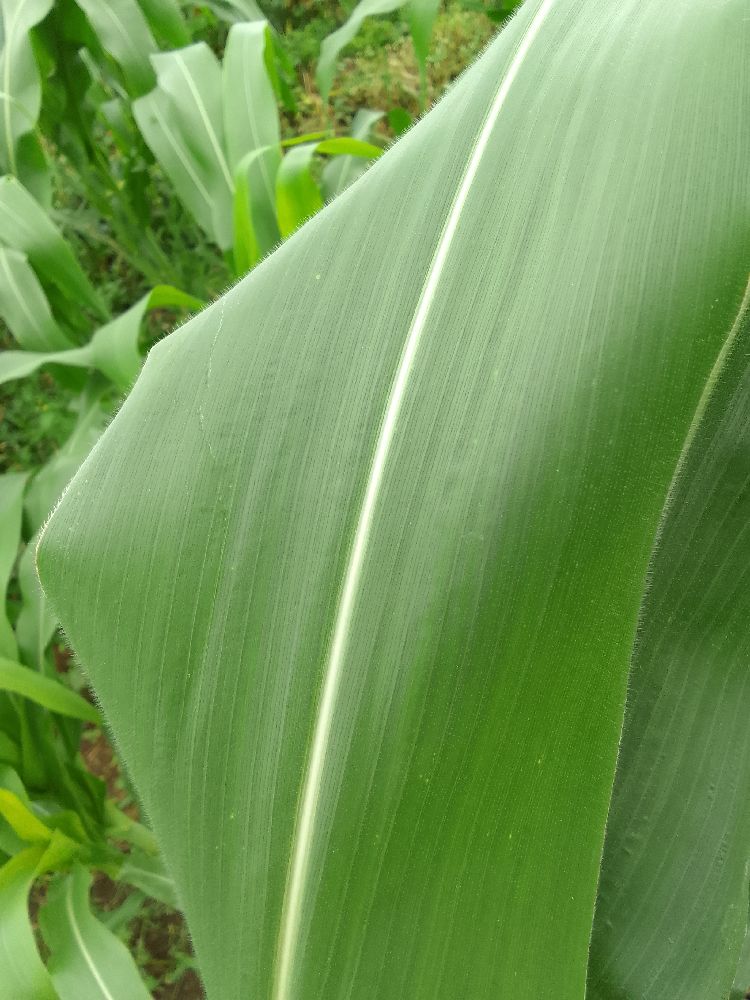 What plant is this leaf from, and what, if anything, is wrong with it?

maize, healthy
